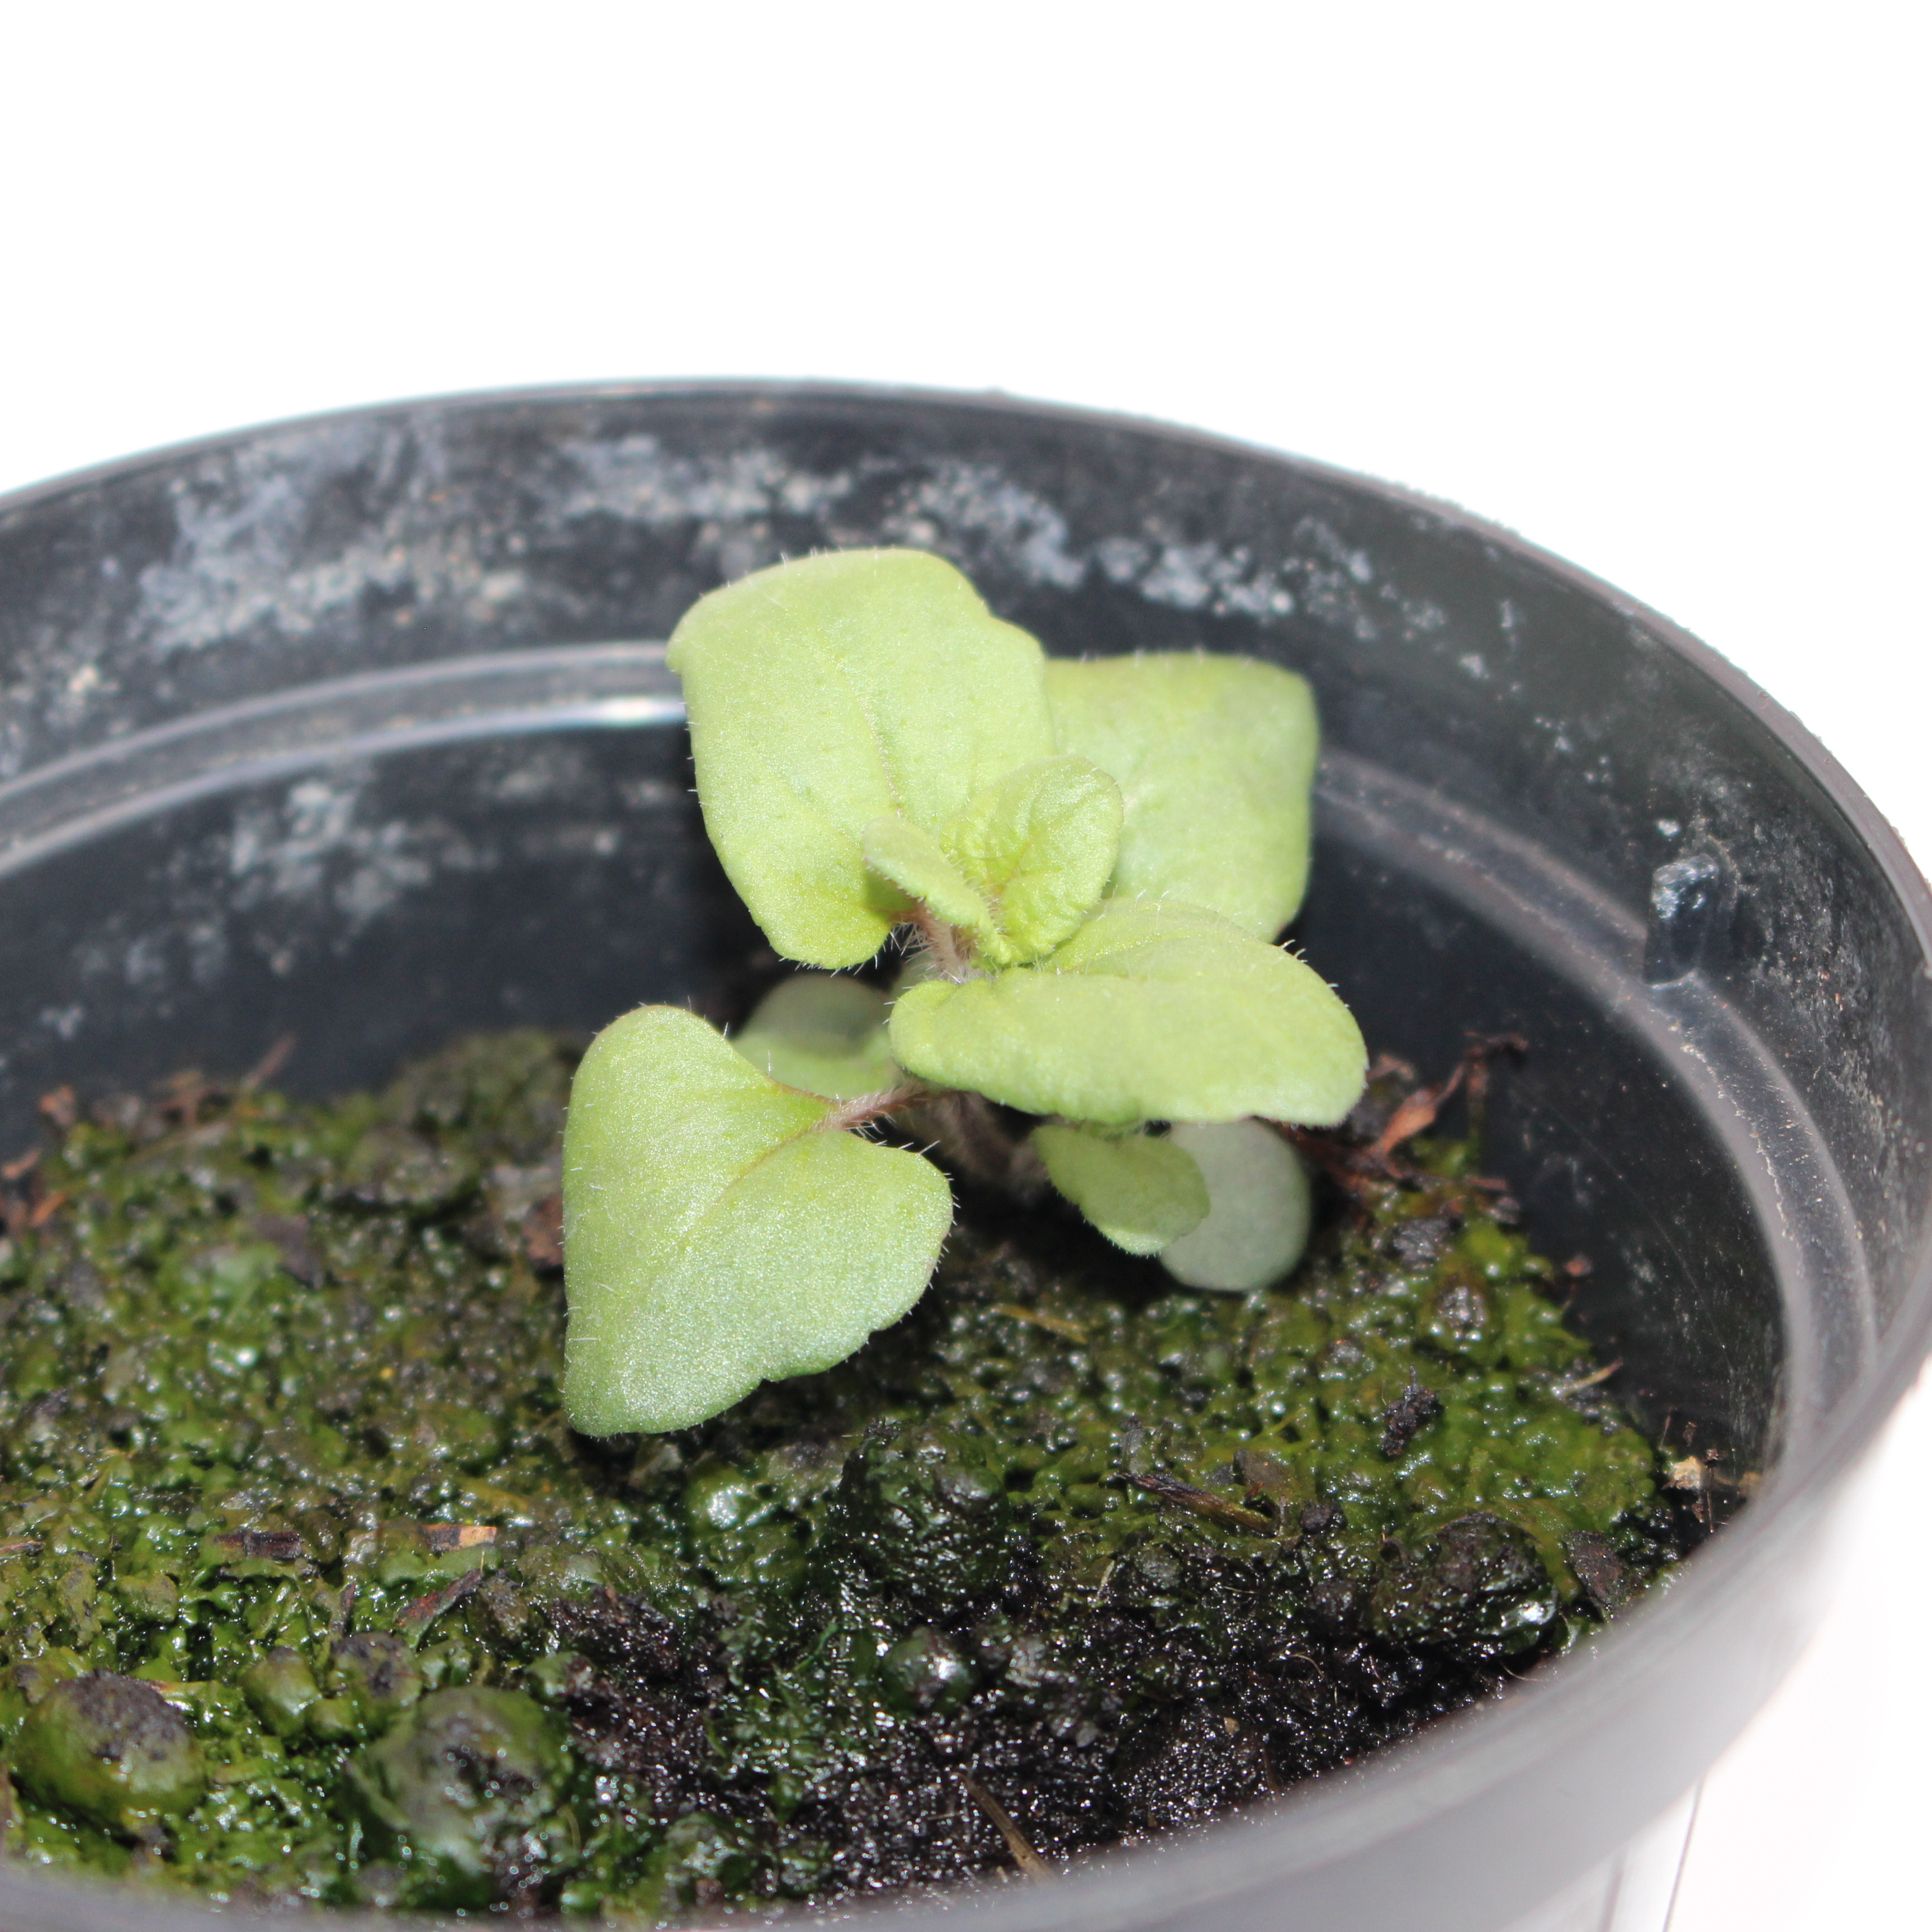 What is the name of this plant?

Veronica persica
